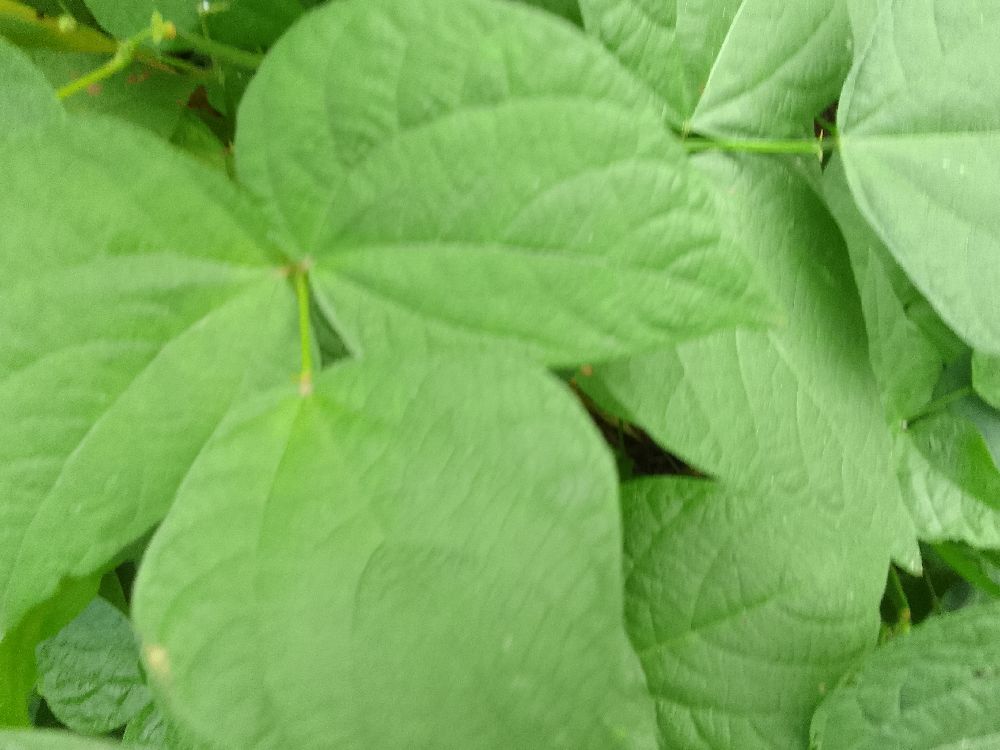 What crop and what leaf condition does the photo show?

common bean, healthy
